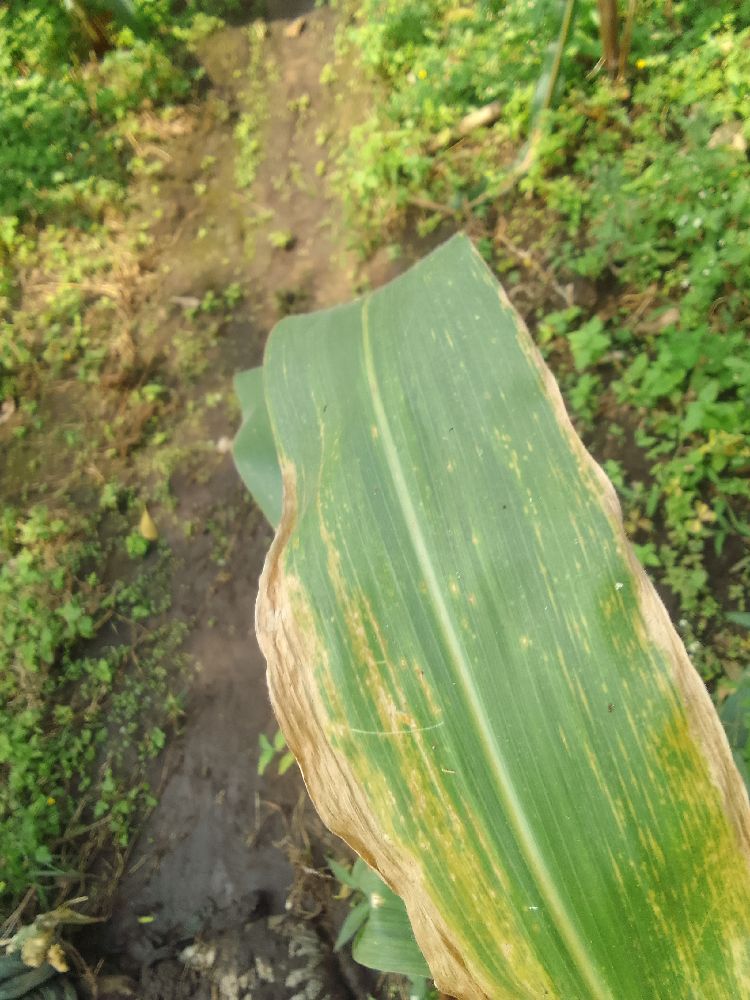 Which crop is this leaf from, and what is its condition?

maize, maize lethal necrosis
